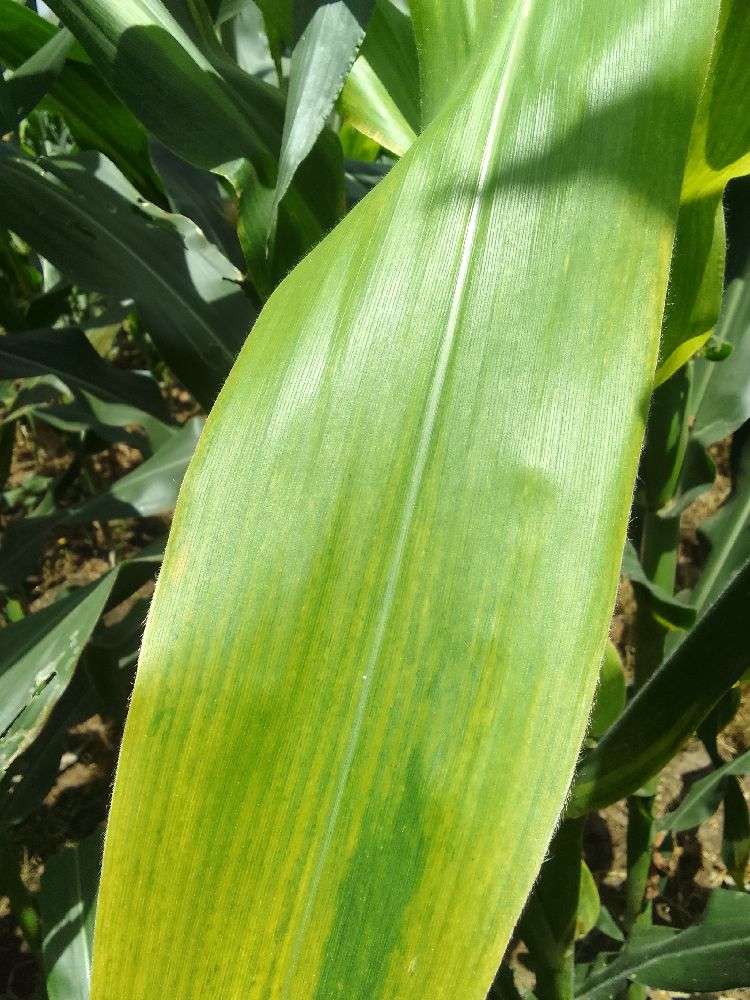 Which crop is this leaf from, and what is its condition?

maize, maize lethal necrosis
